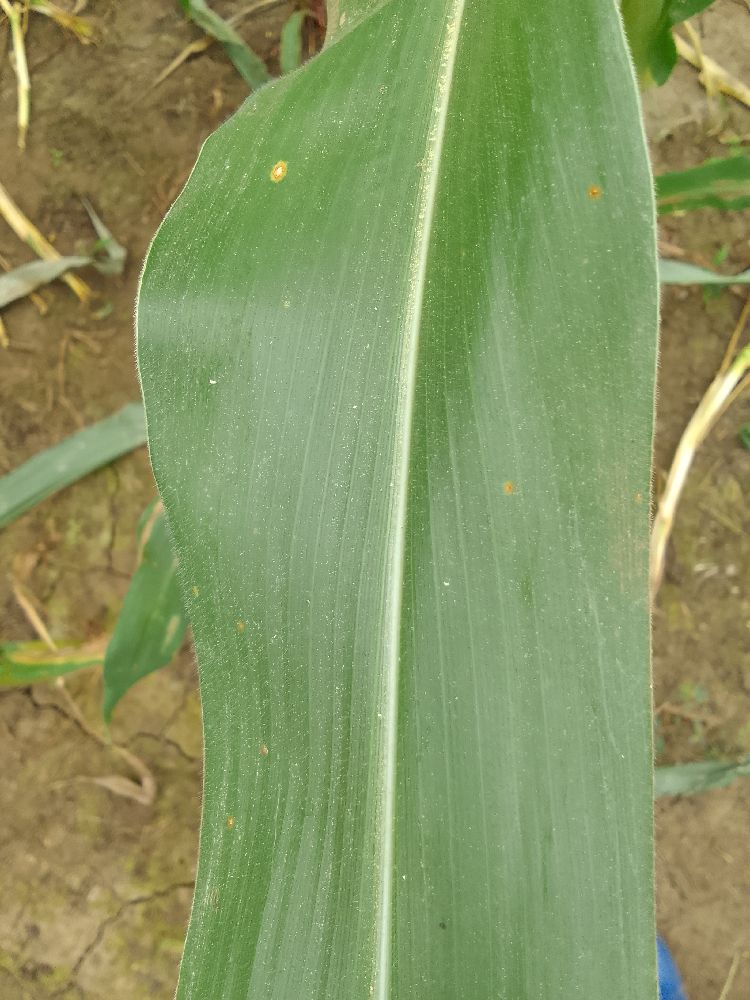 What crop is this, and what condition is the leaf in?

maize, healthy
